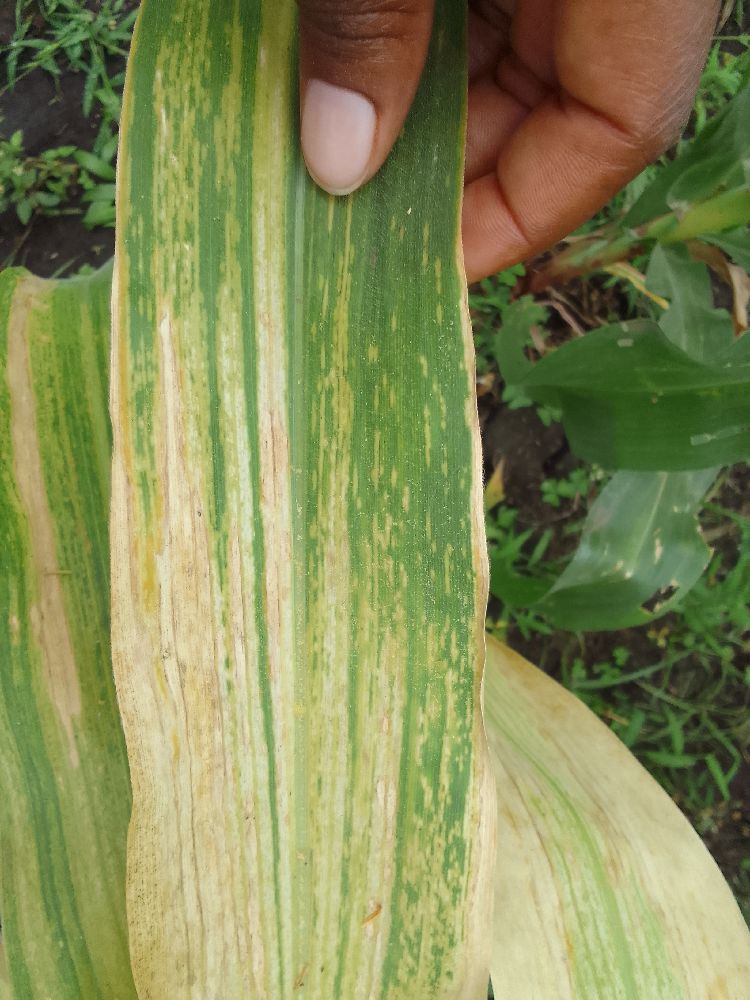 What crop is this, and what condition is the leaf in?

maize, maize lethal necrosis
